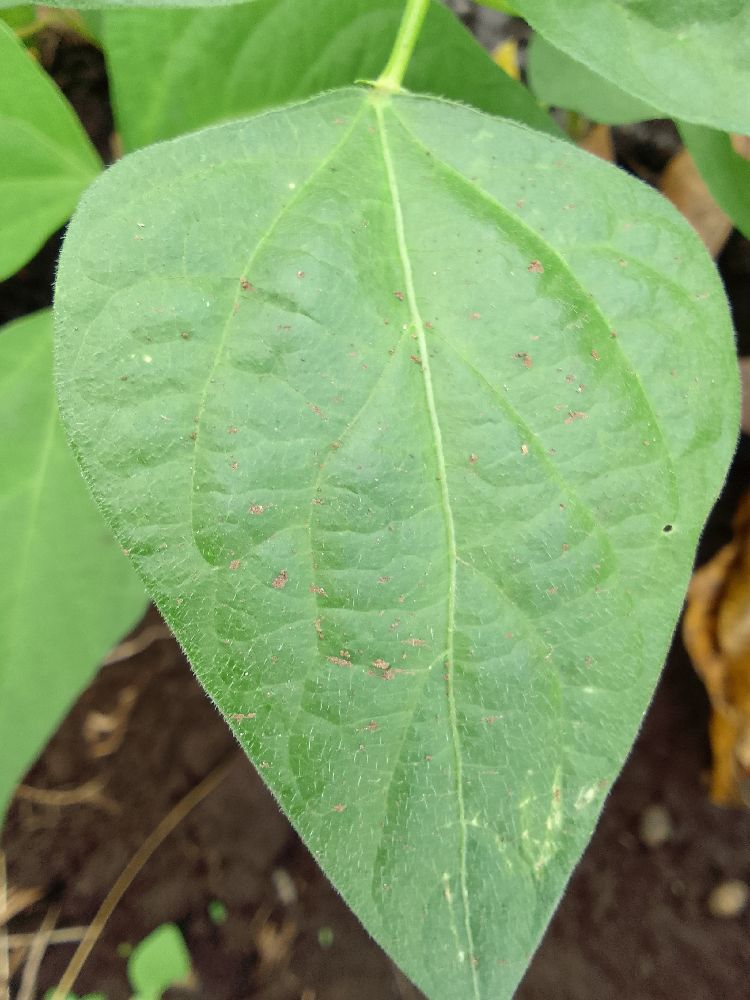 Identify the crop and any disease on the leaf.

common bean, healthy
